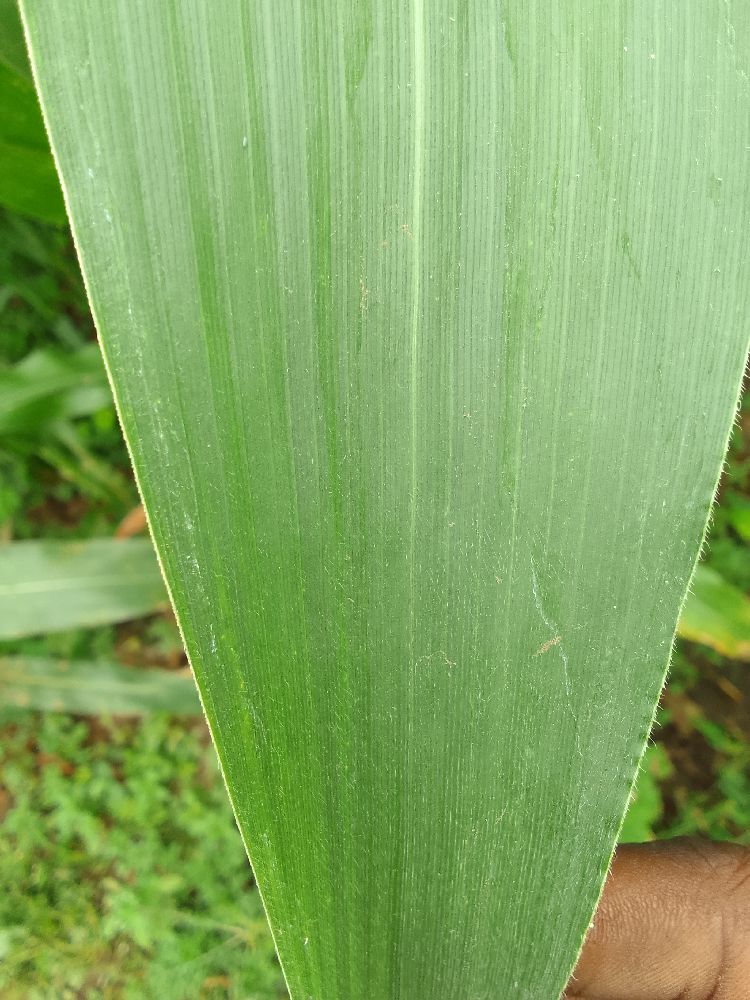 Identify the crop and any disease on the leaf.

maize, healthy
